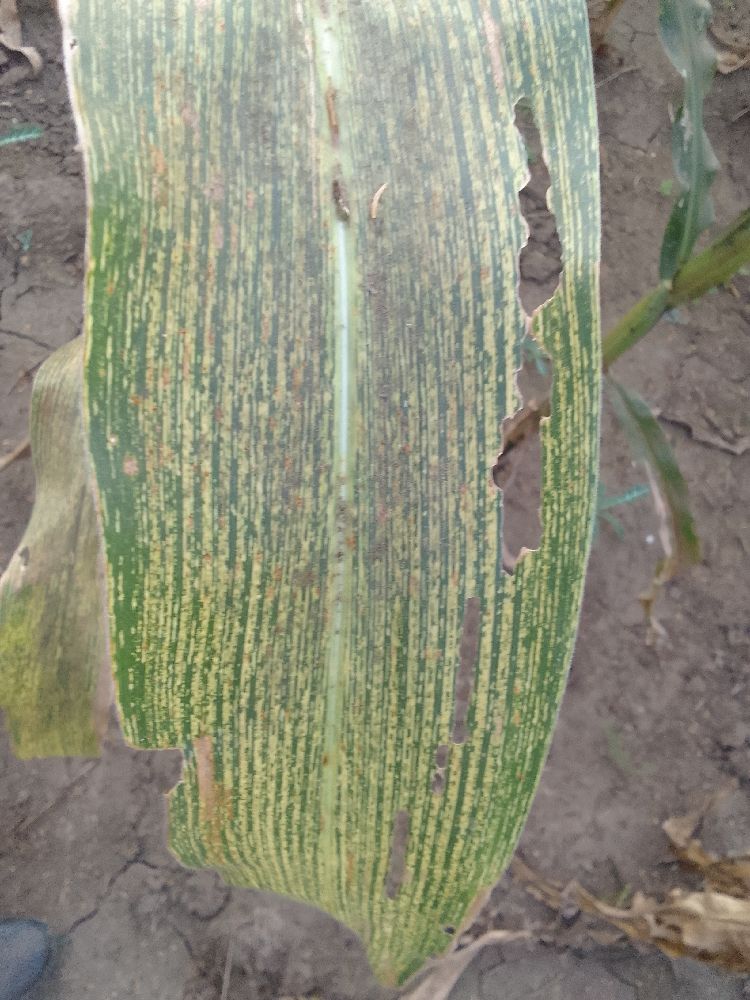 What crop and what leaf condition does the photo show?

maize, maize streak virus
